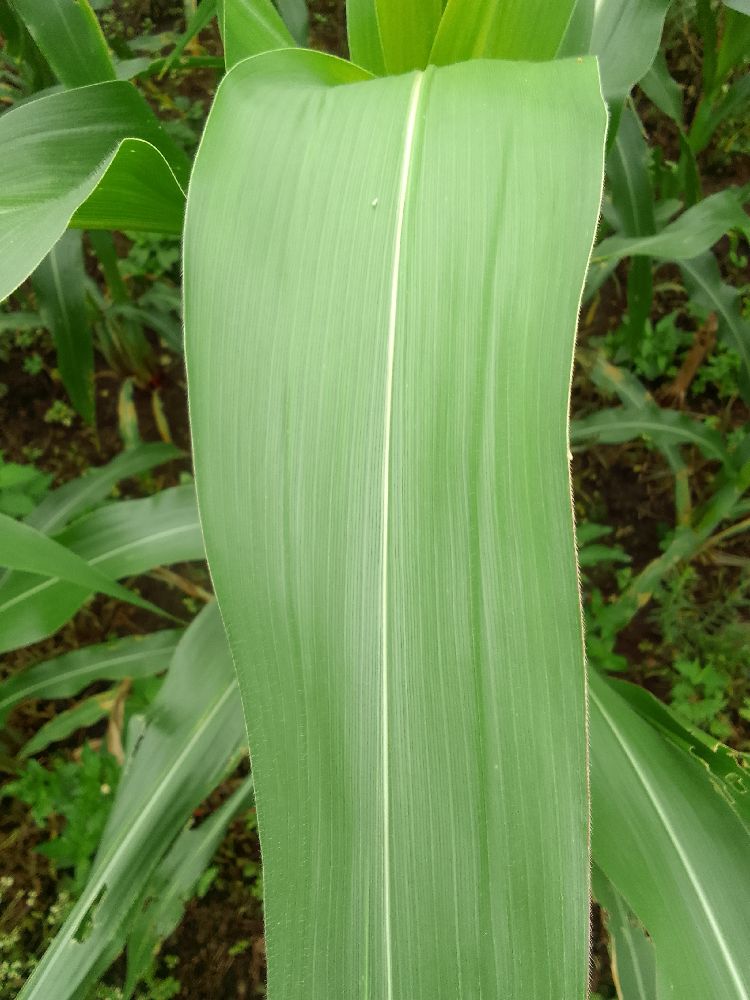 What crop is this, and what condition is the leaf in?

maize, healthy
